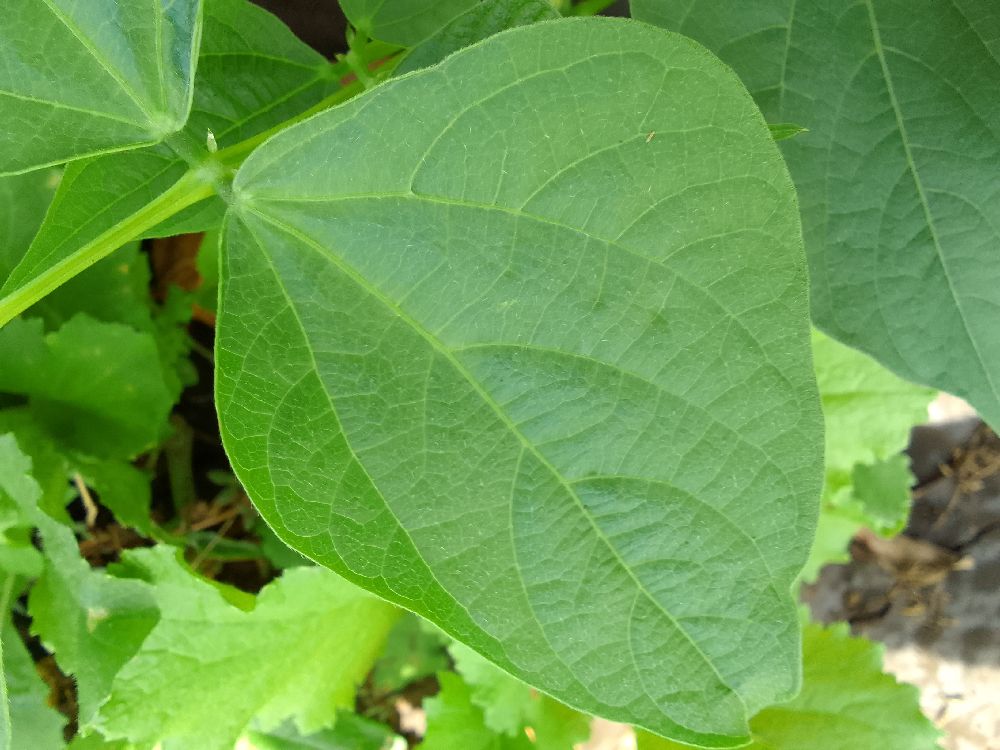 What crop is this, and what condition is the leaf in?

common bean, healthy
